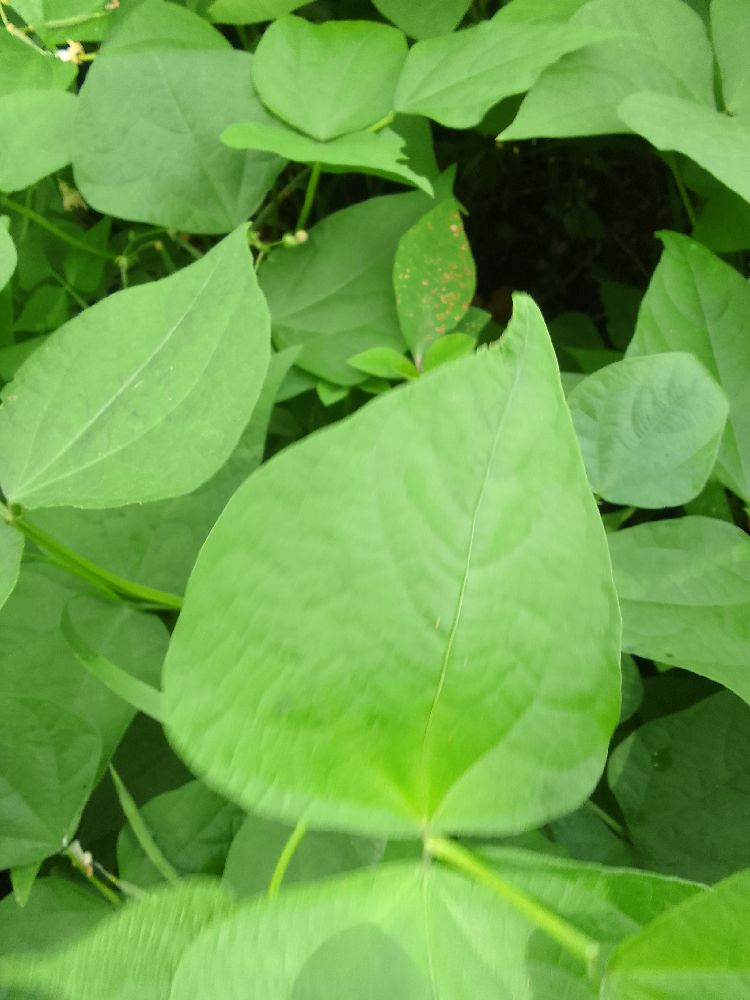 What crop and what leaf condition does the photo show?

common bean, healthy
